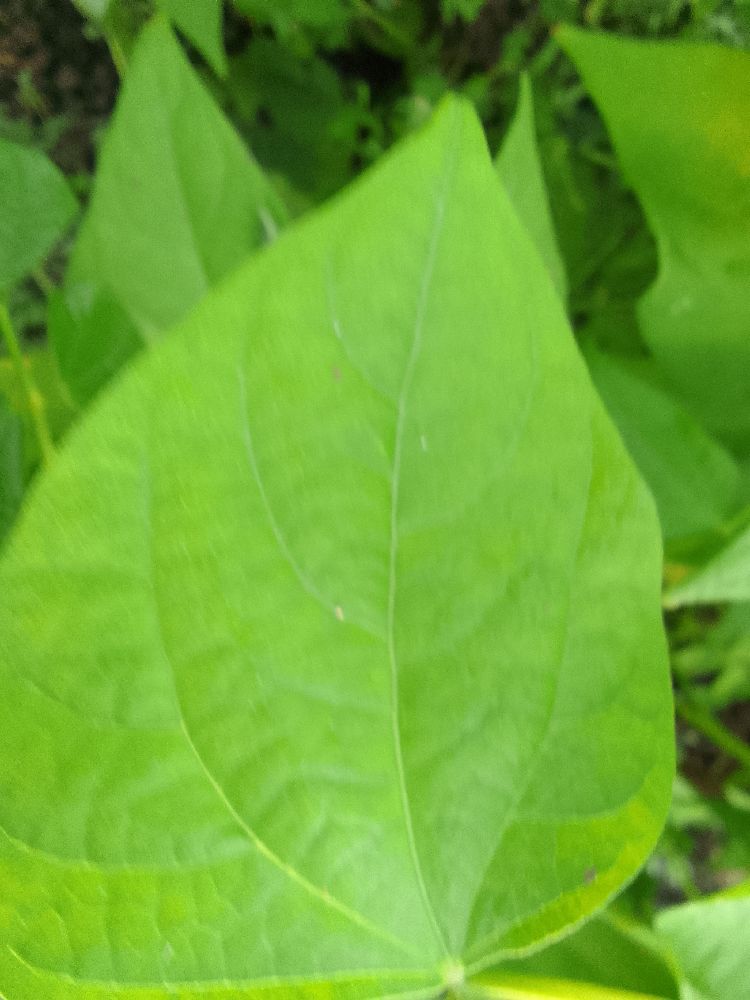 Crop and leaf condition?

common bean, healthy
